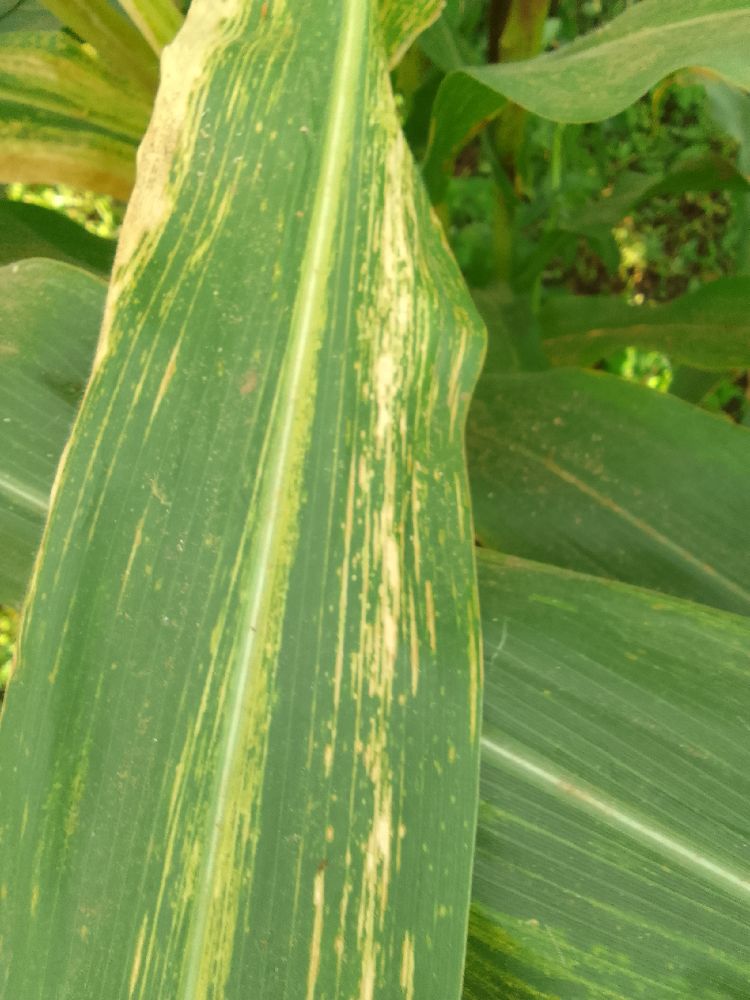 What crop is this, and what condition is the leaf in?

maize, maize lethal necrosis
